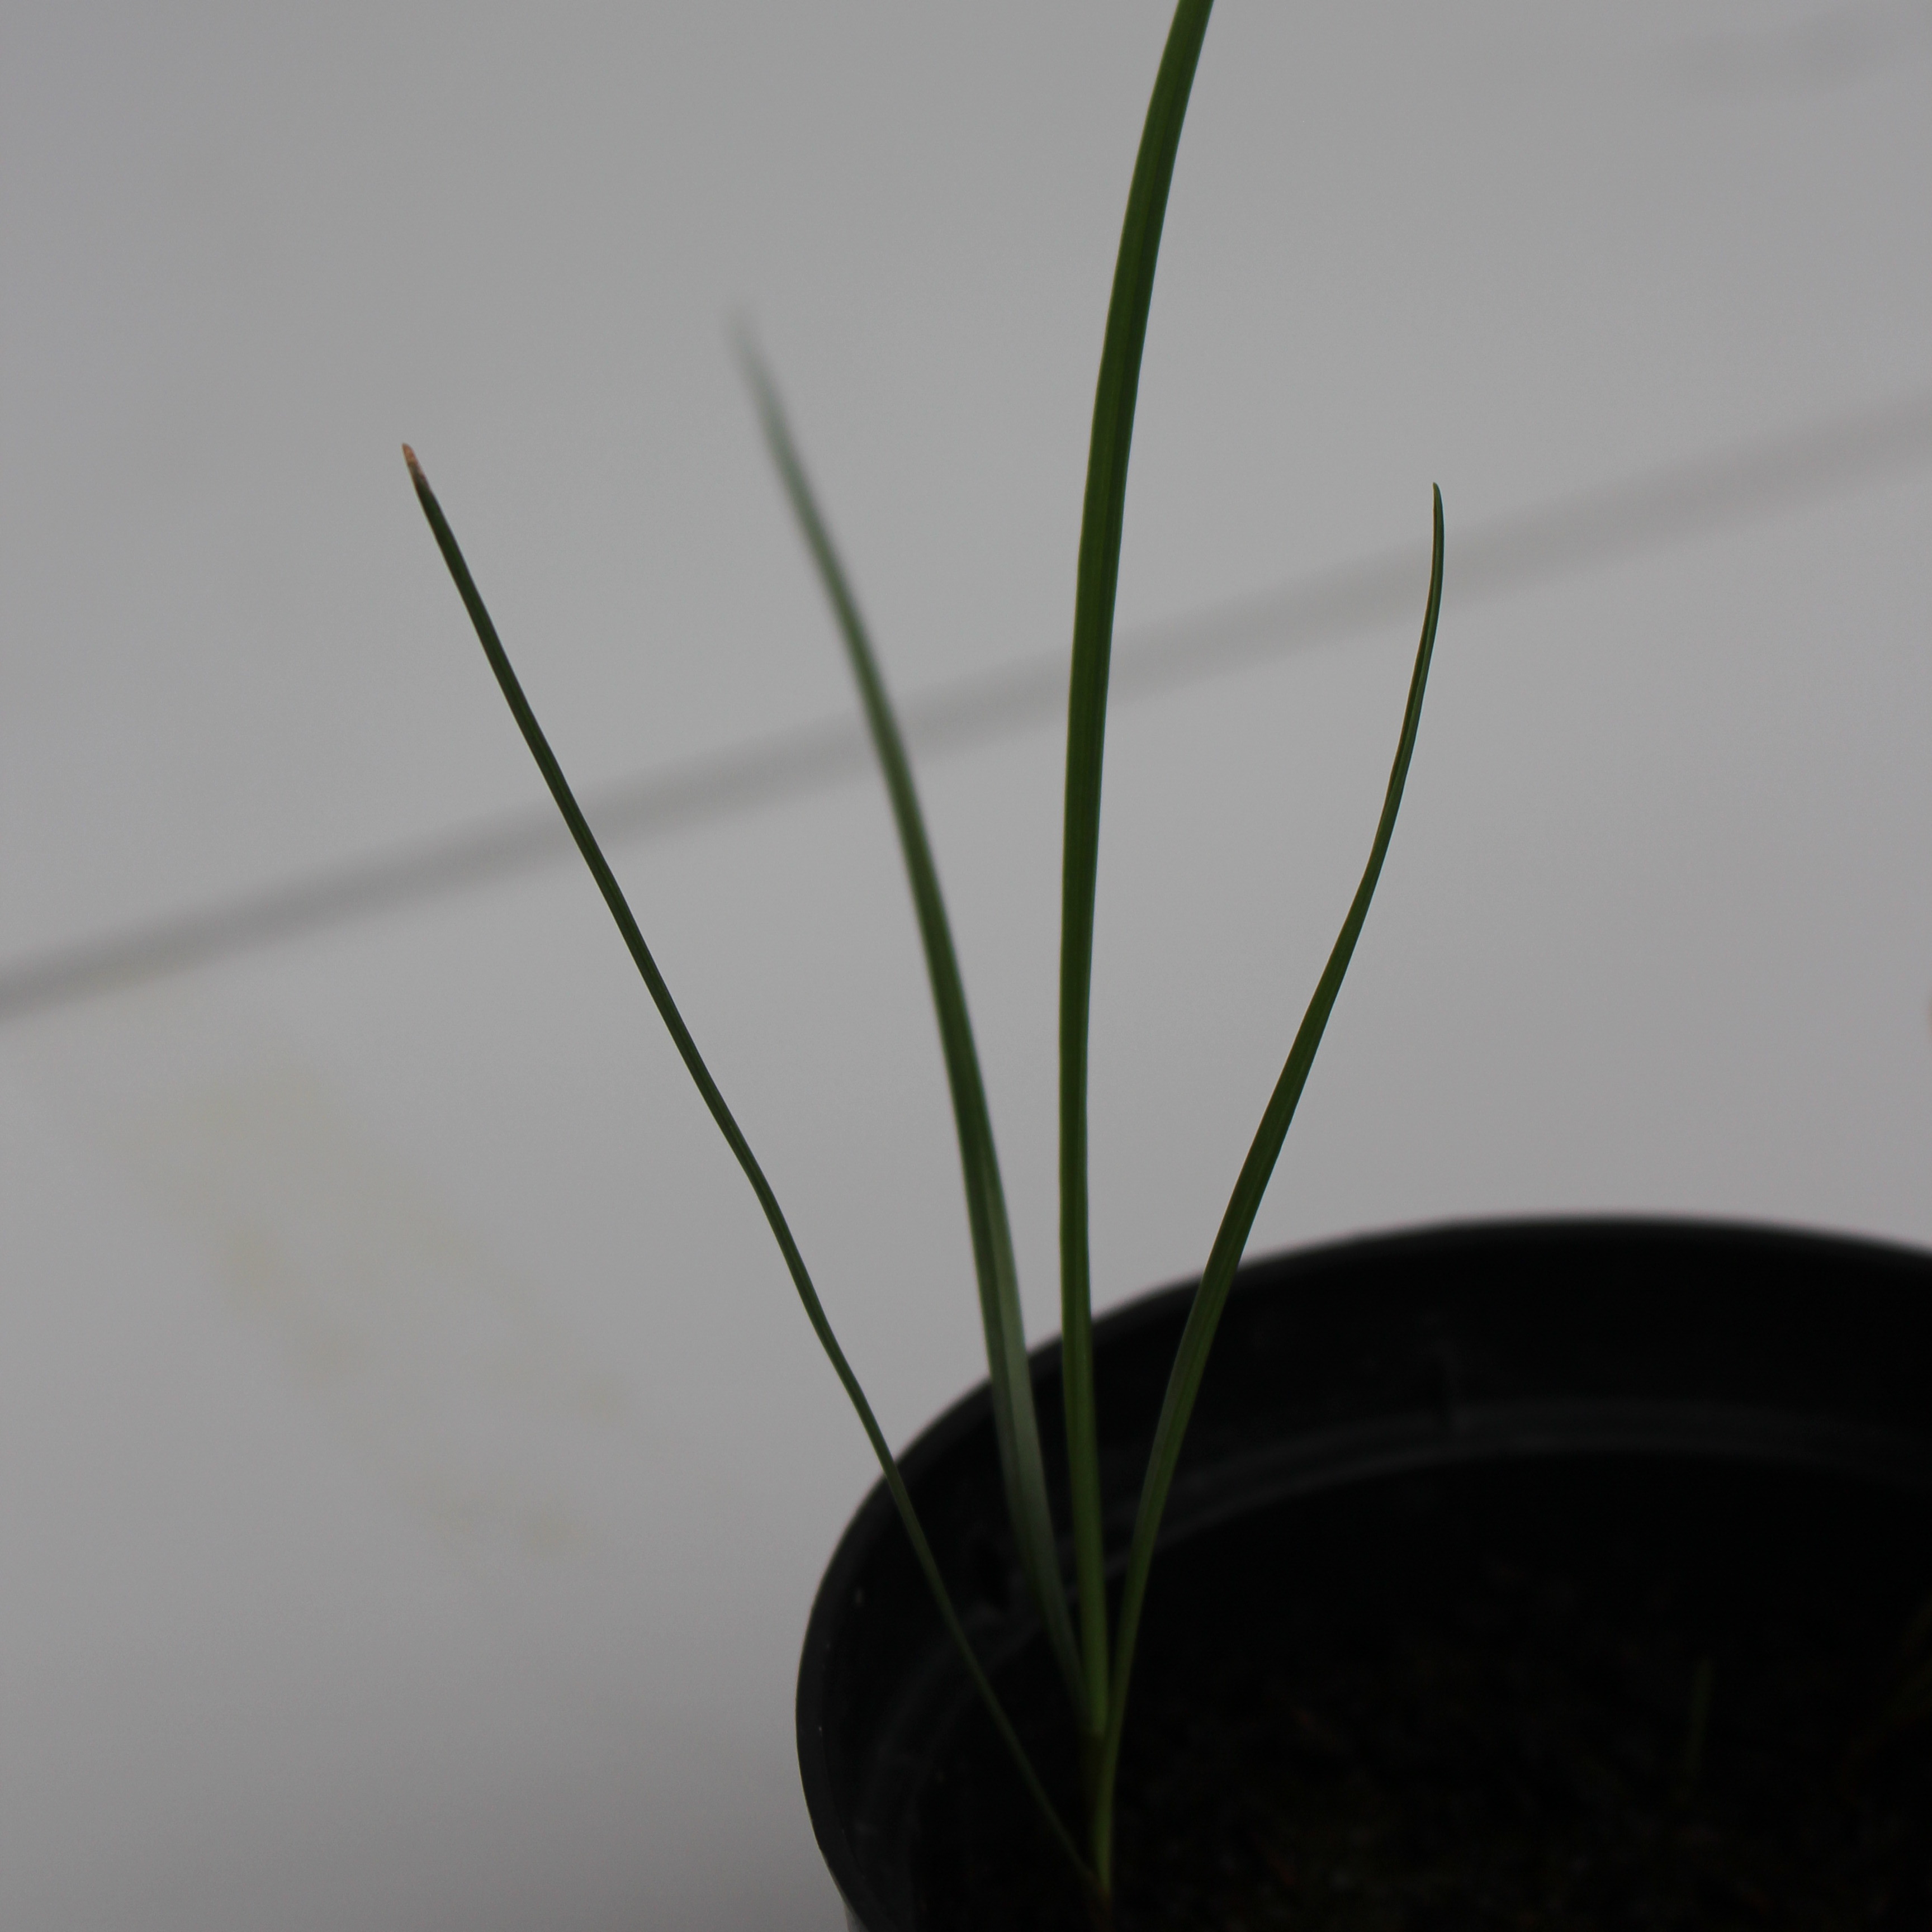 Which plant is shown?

Lolium multiflorum
